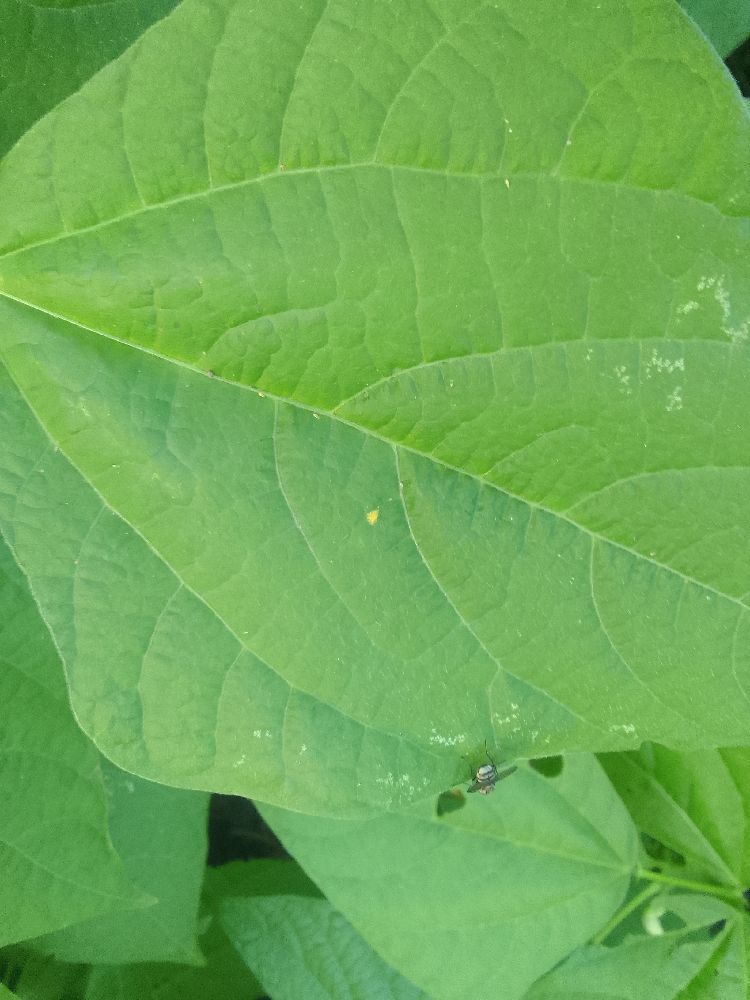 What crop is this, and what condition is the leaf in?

common bean, healthy
